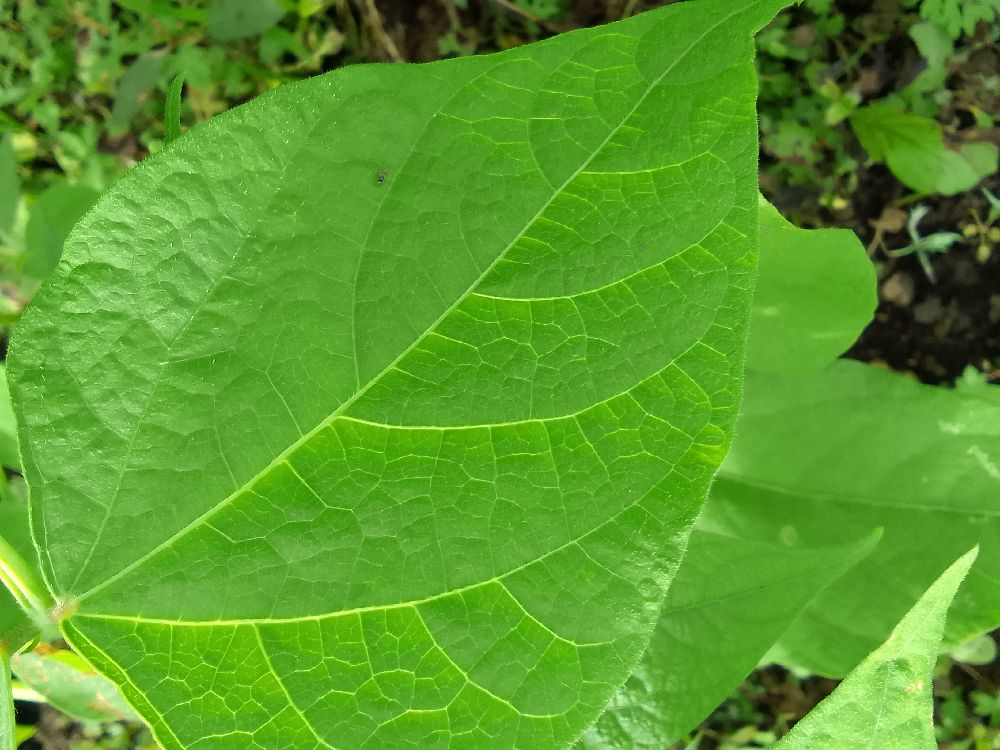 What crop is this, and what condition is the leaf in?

common bean, healthy
